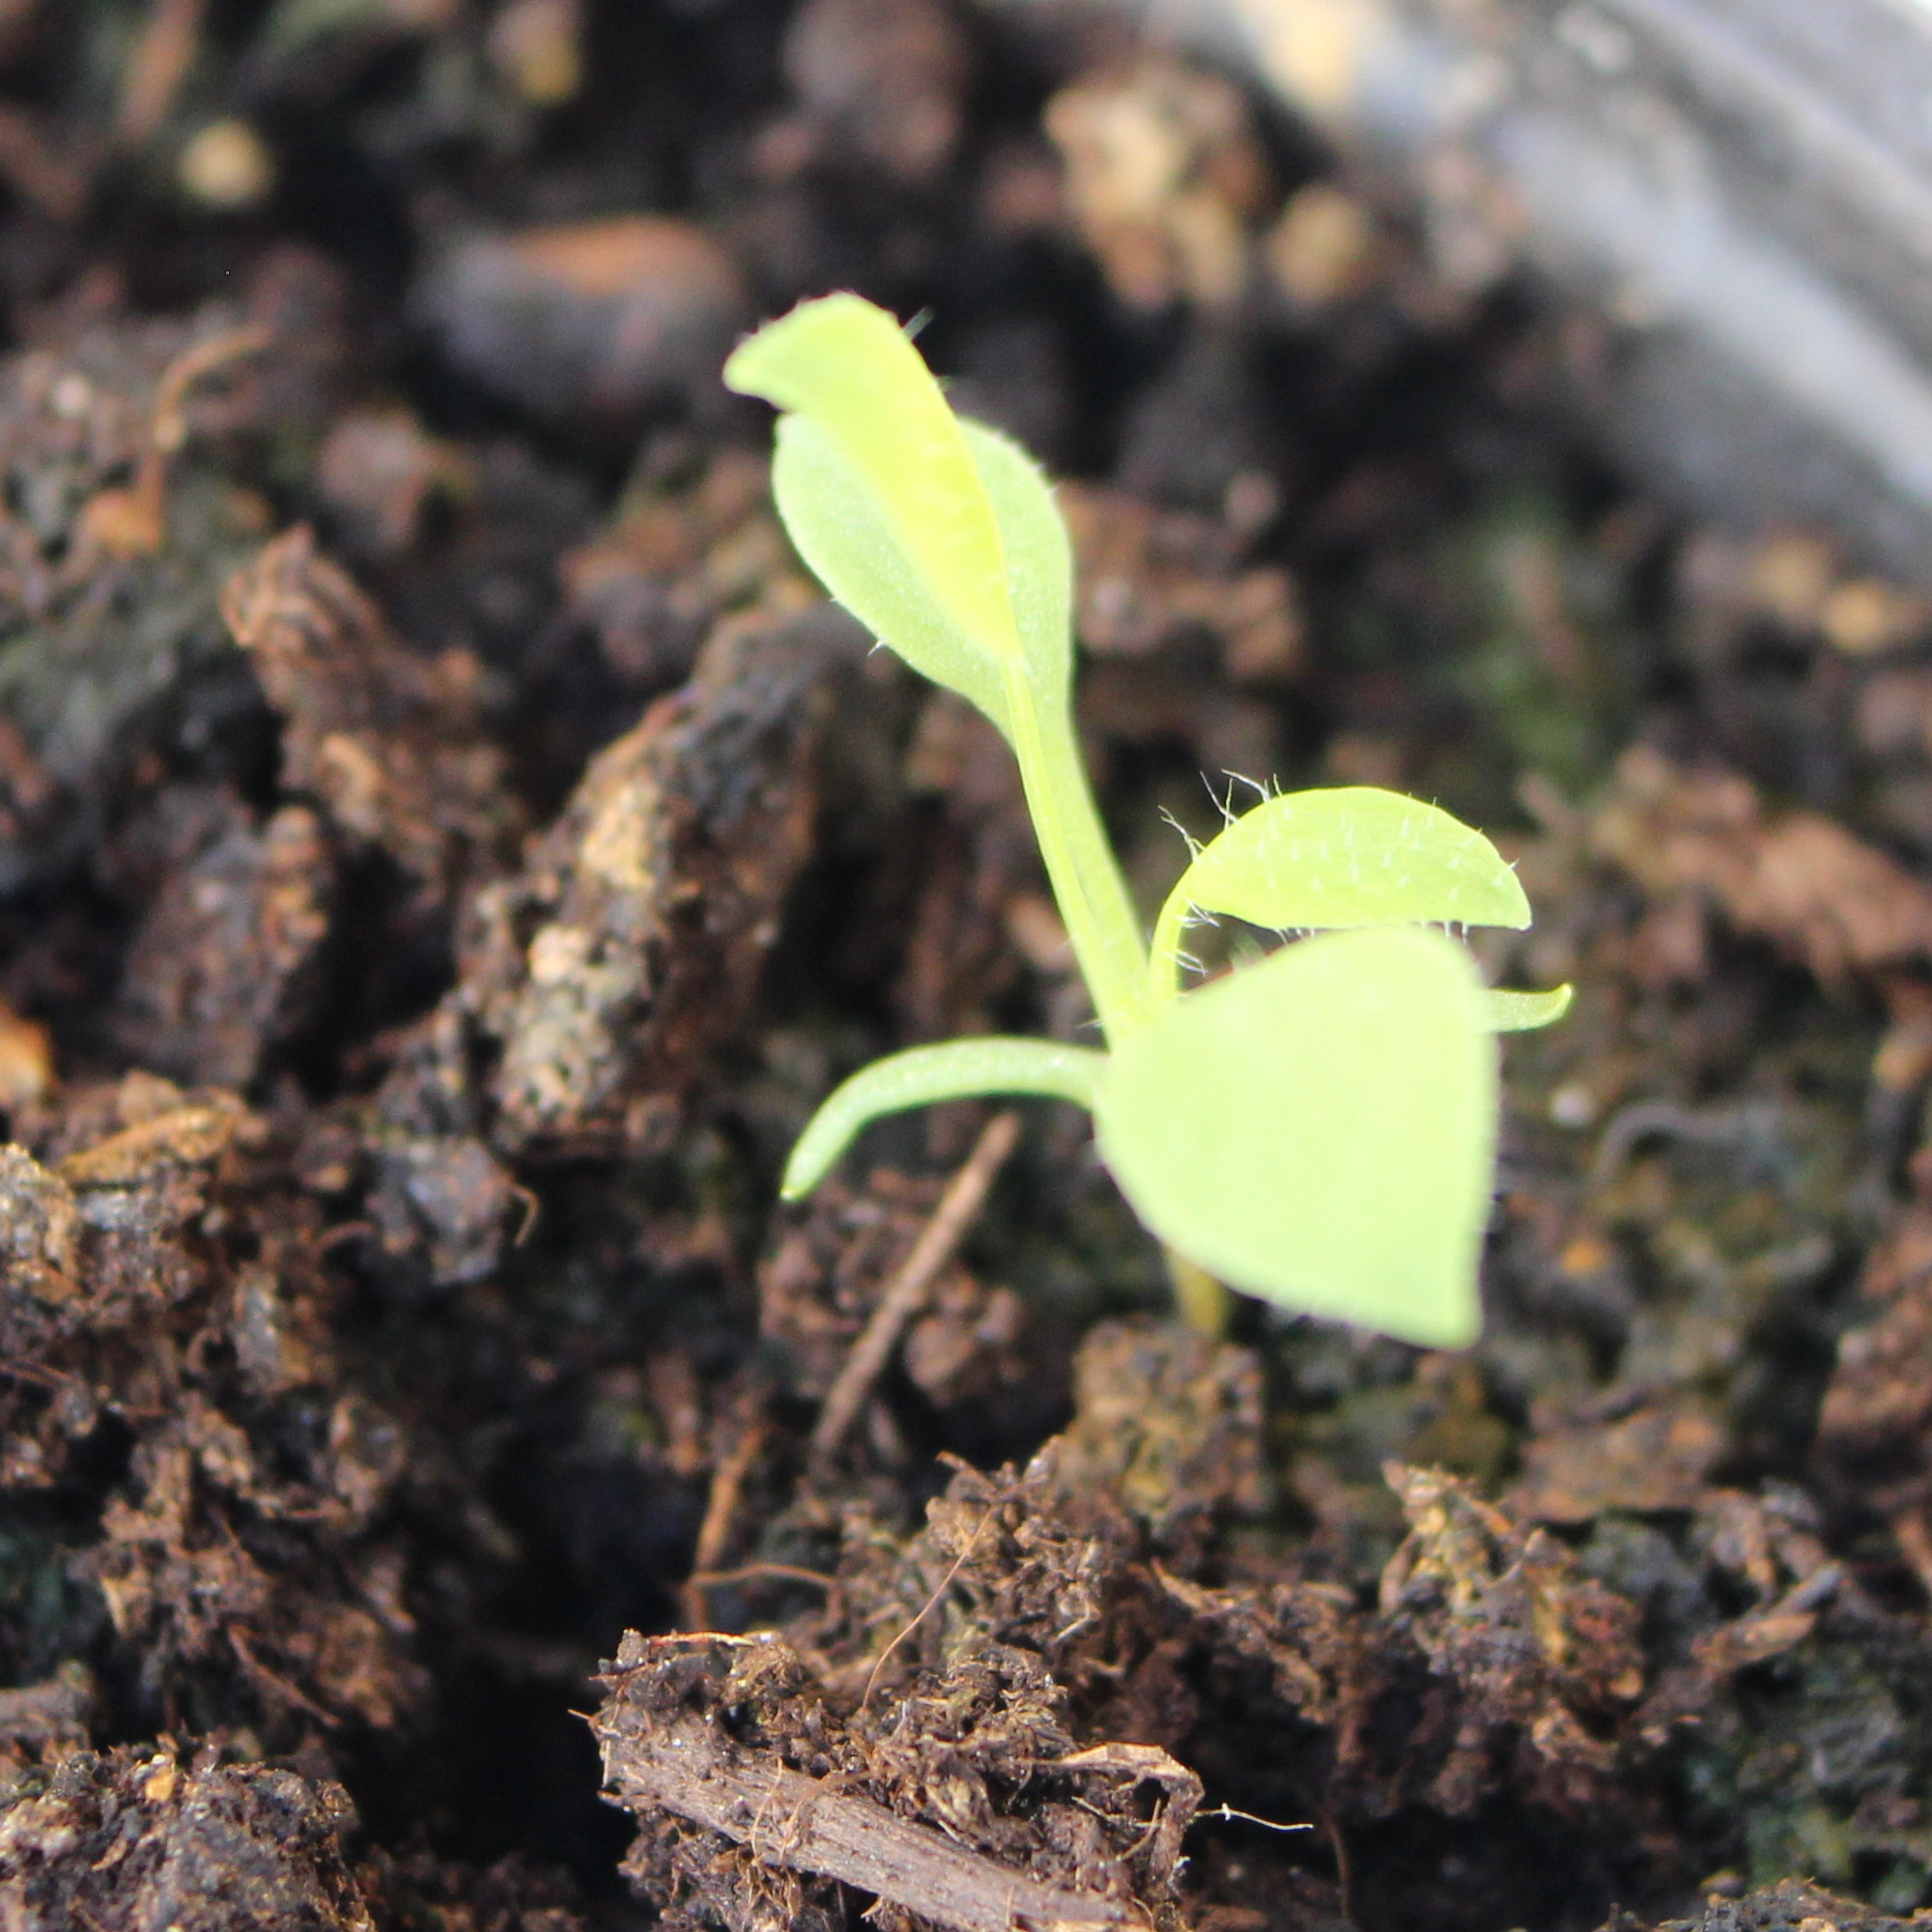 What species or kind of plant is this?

Papaver rhoeas
